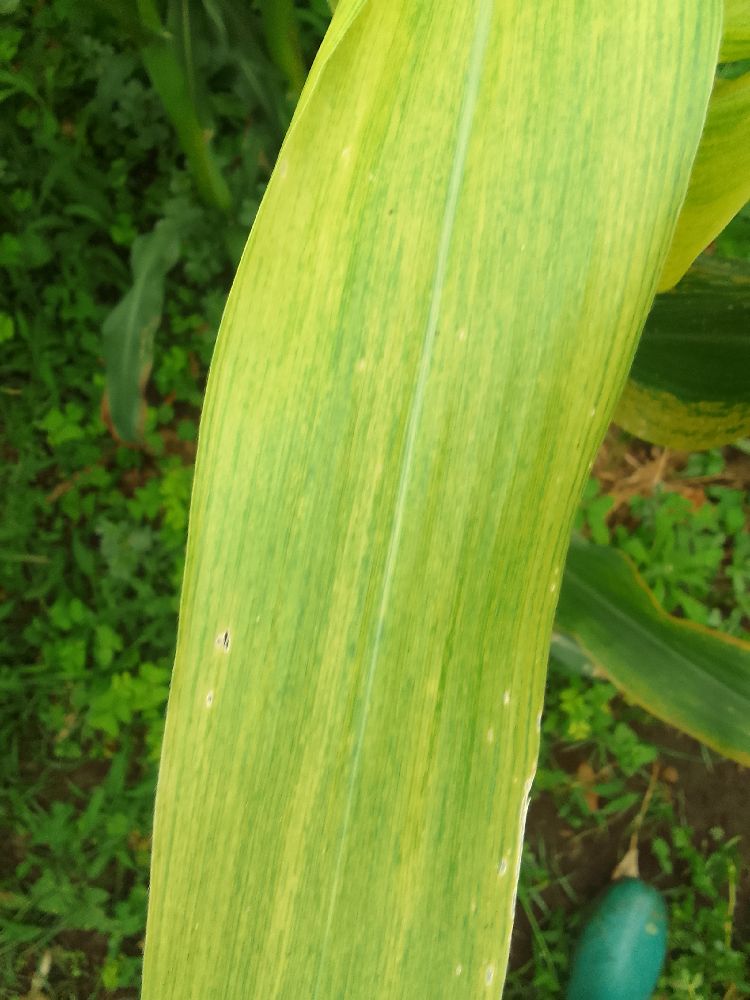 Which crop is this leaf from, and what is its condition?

maize, maize lethal necrosis
